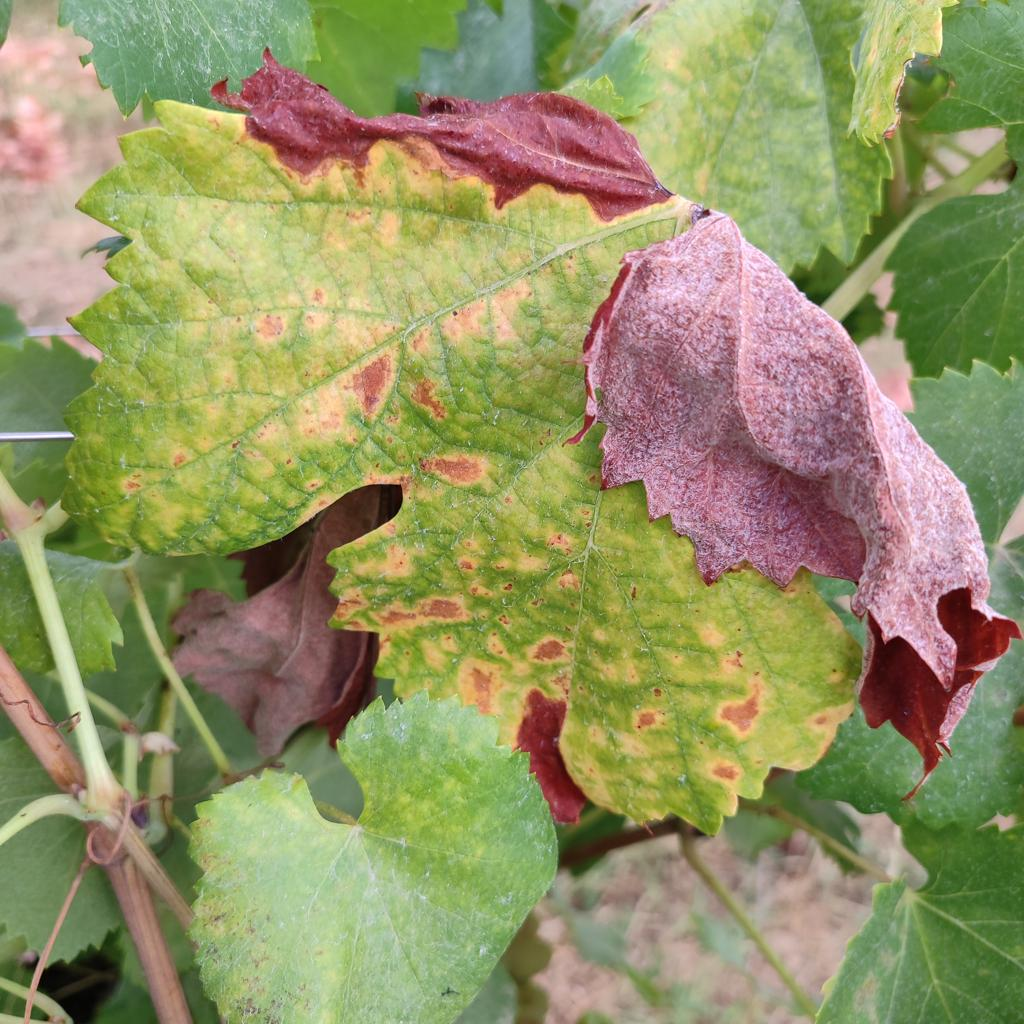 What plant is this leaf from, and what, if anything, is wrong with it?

grapevine, esca complex
